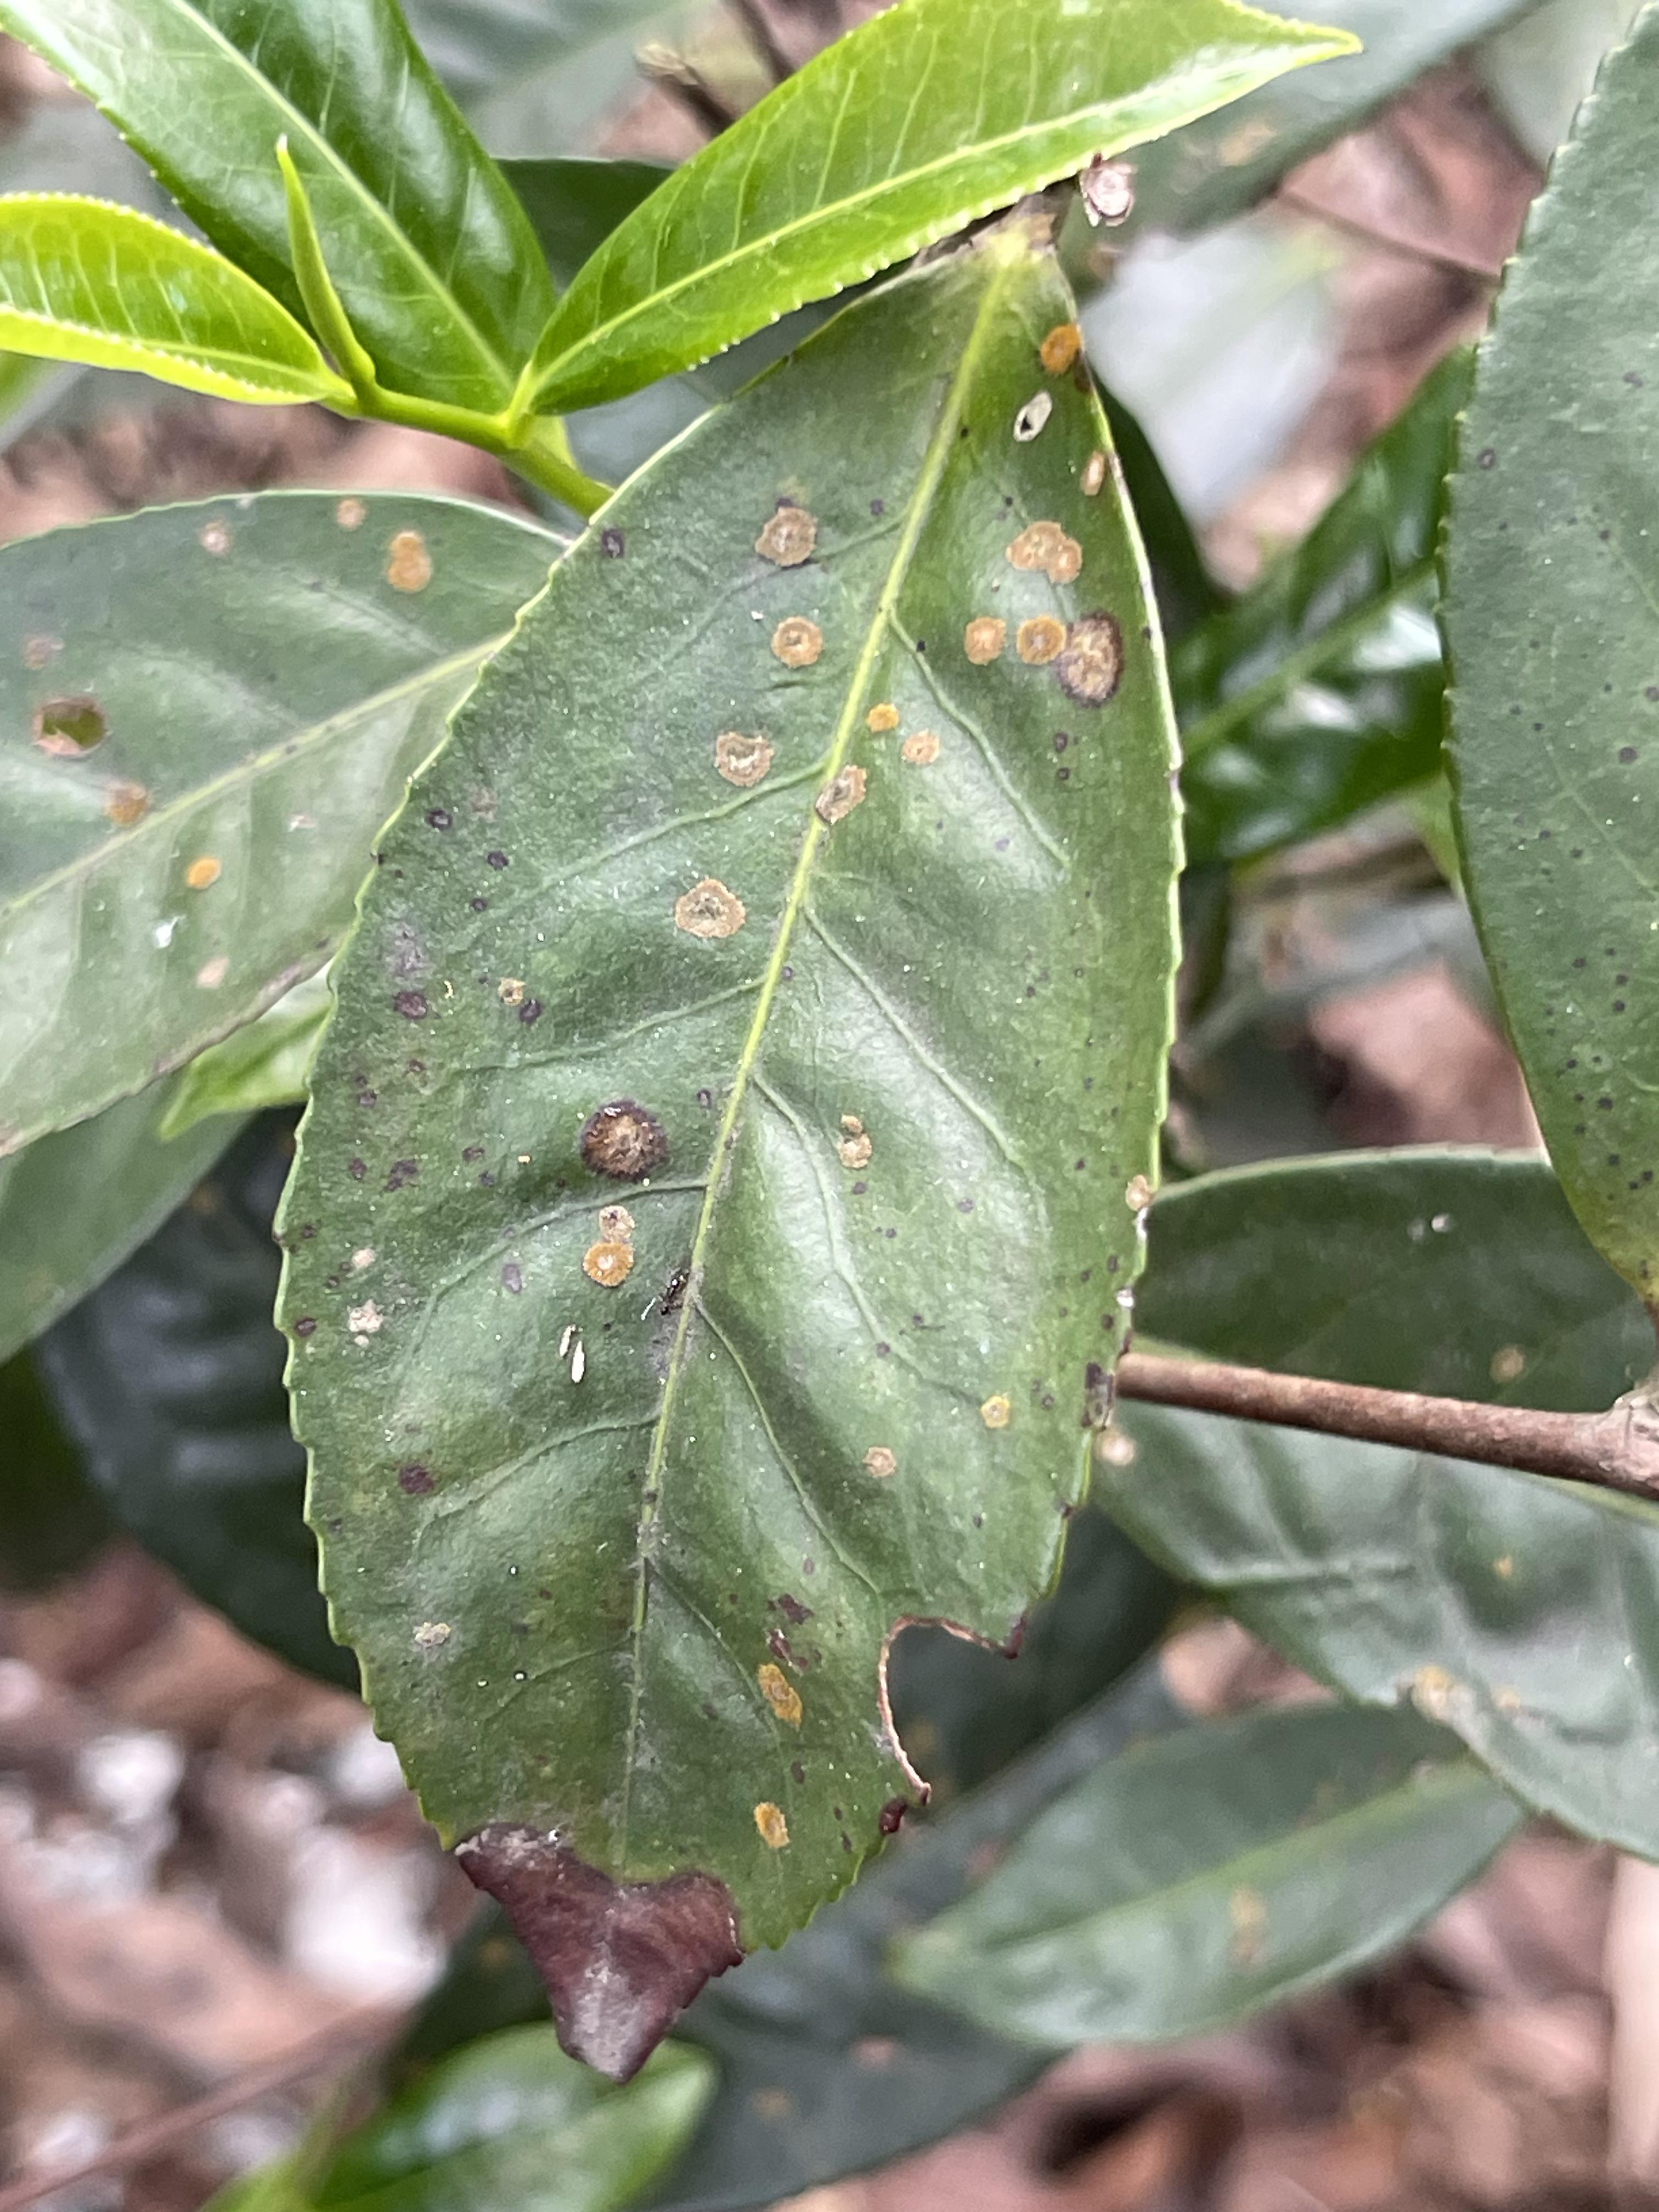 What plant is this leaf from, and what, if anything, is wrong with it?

tea, blight
